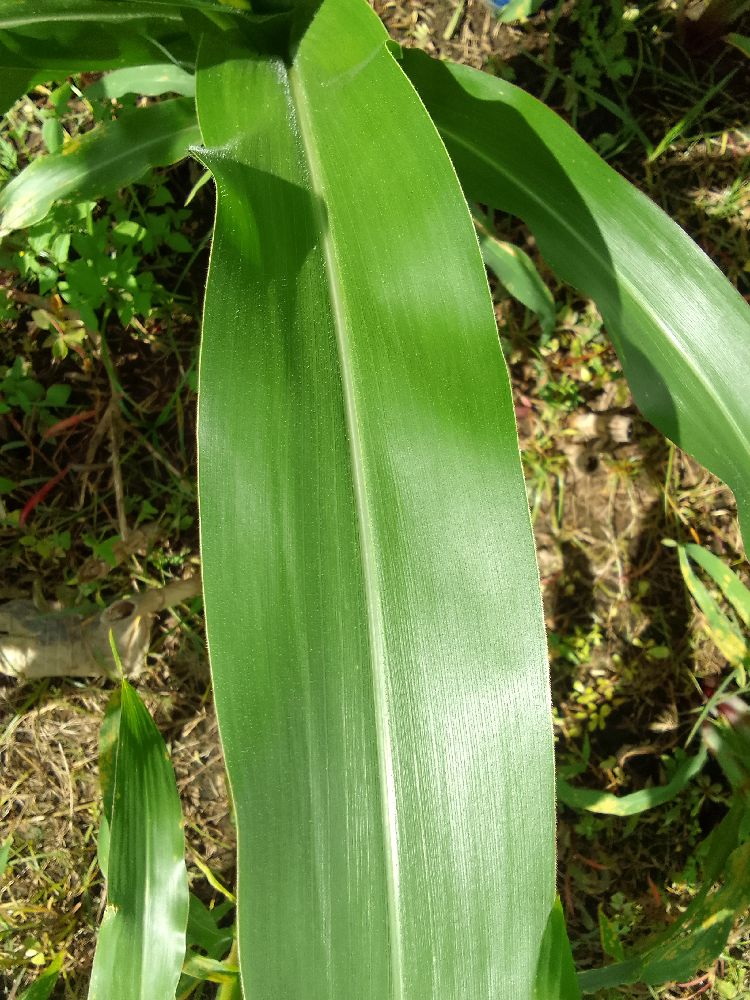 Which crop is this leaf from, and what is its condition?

maize, healthy
